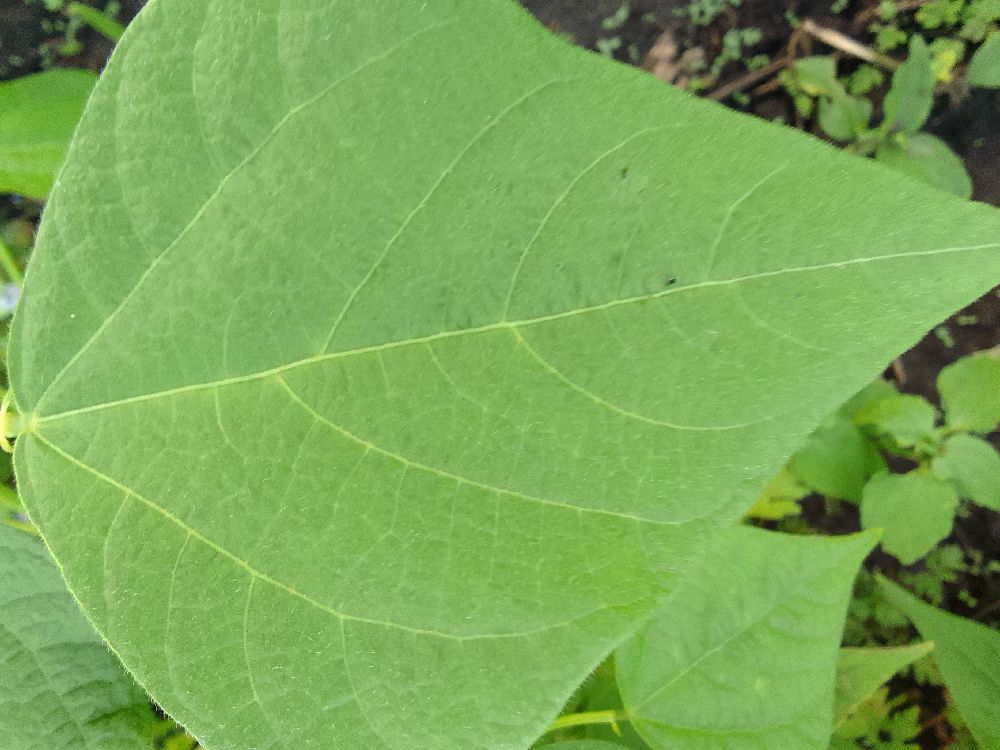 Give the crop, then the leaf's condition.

common bean, healthy
